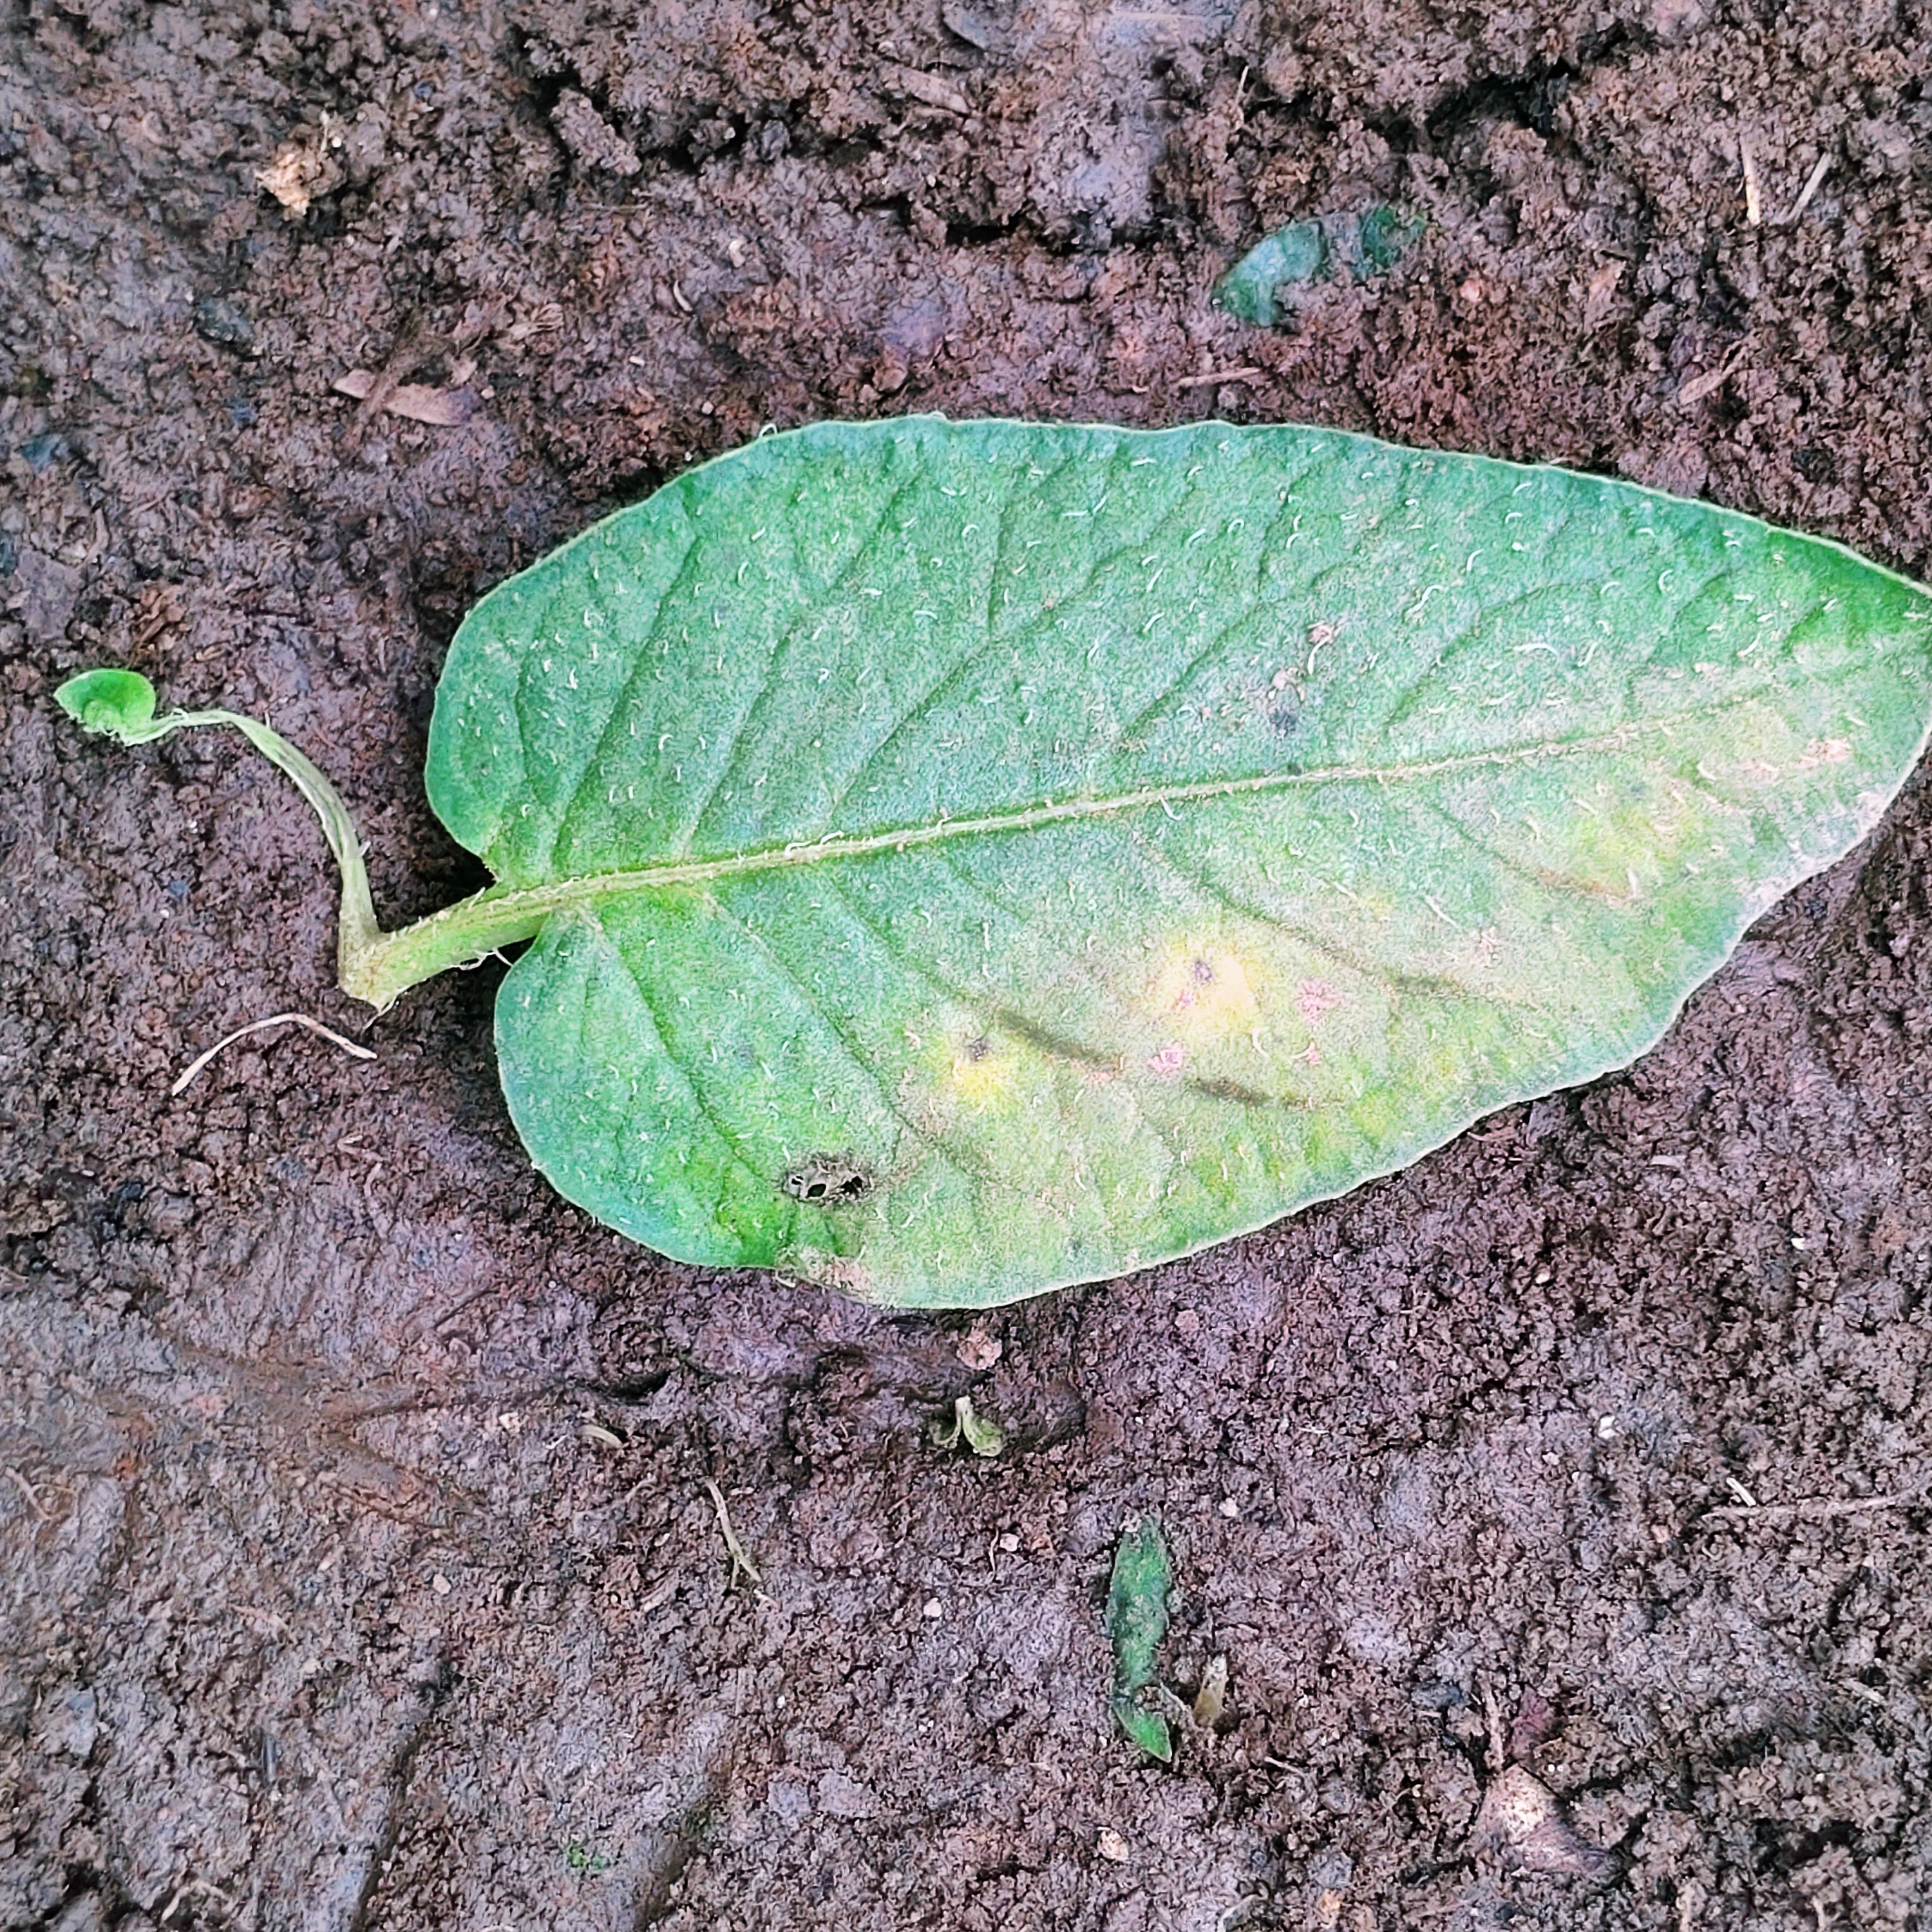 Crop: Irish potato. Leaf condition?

late blight
